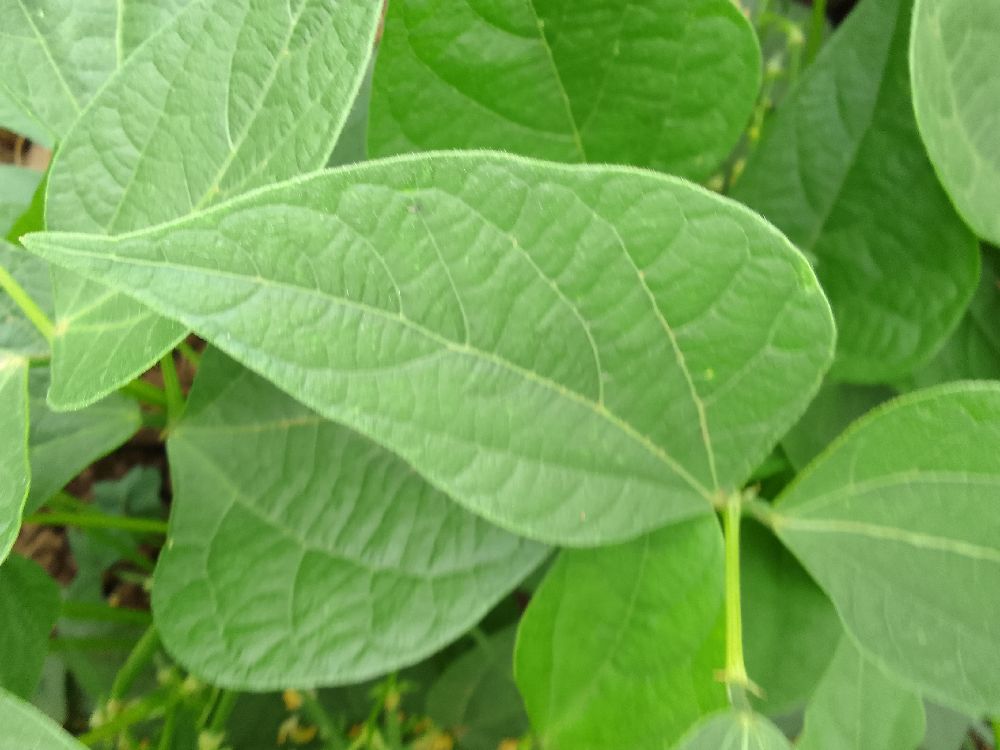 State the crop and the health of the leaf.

common bean, healthy
